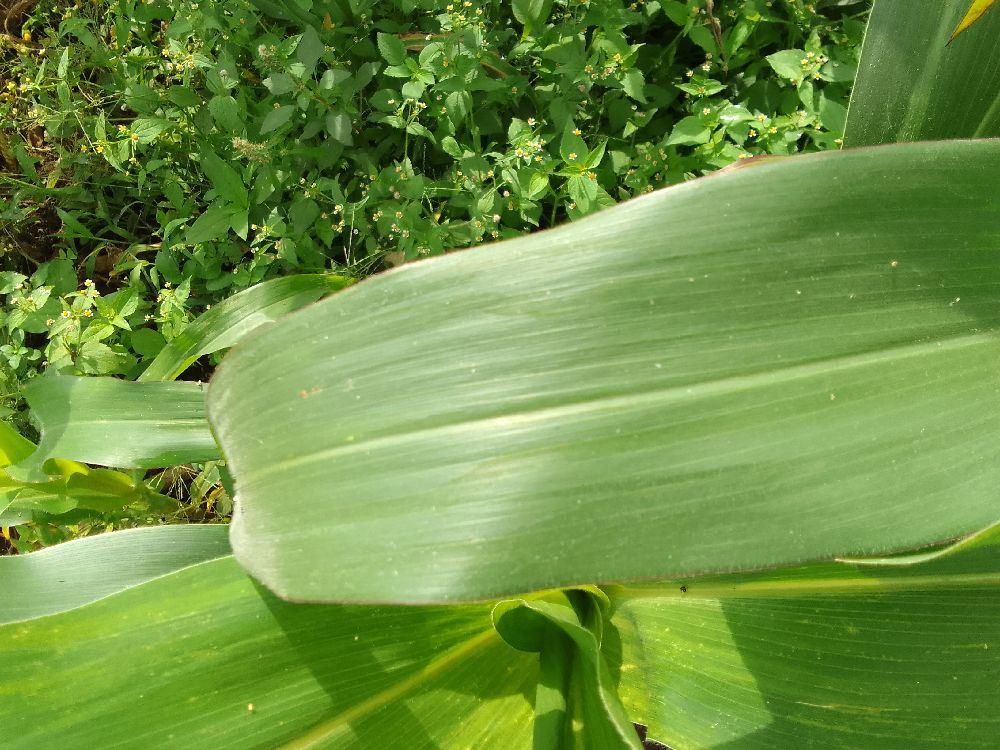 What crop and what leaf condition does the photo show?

maize, healthy
